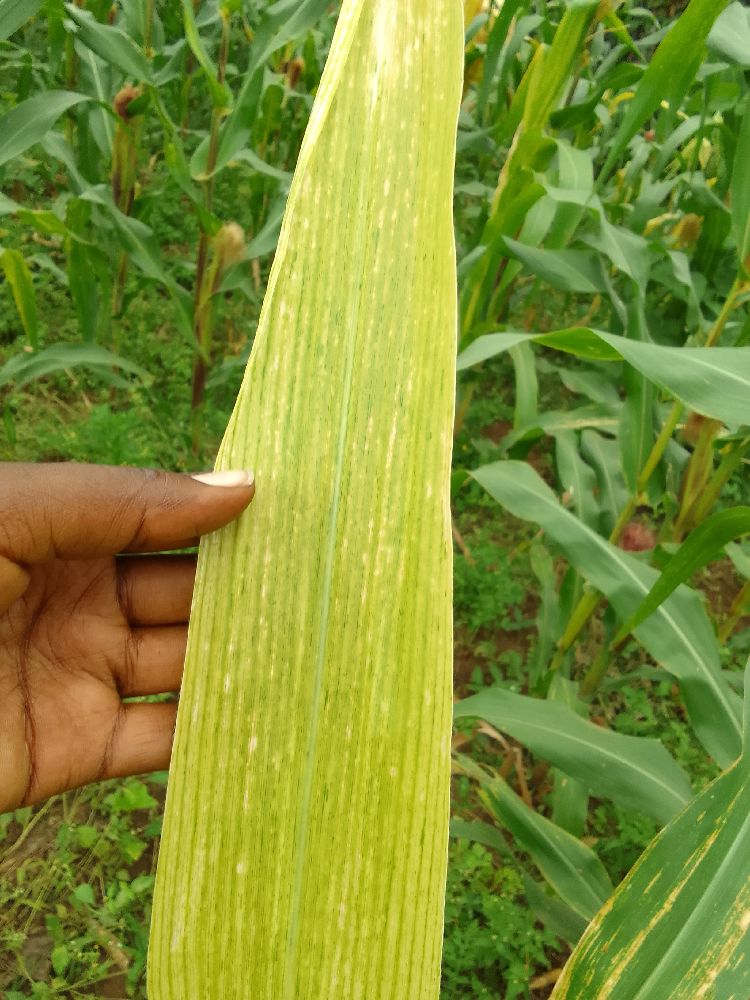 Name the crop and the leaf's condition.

maize, maize lethal necrosis
